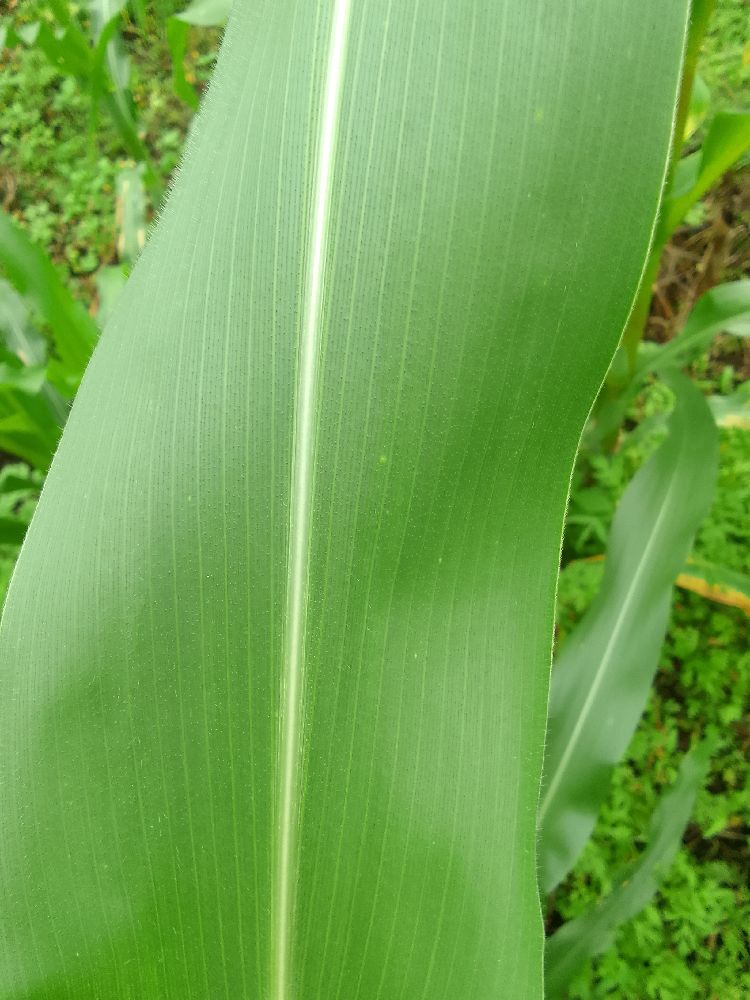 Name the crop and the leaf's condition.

maize, healthy
